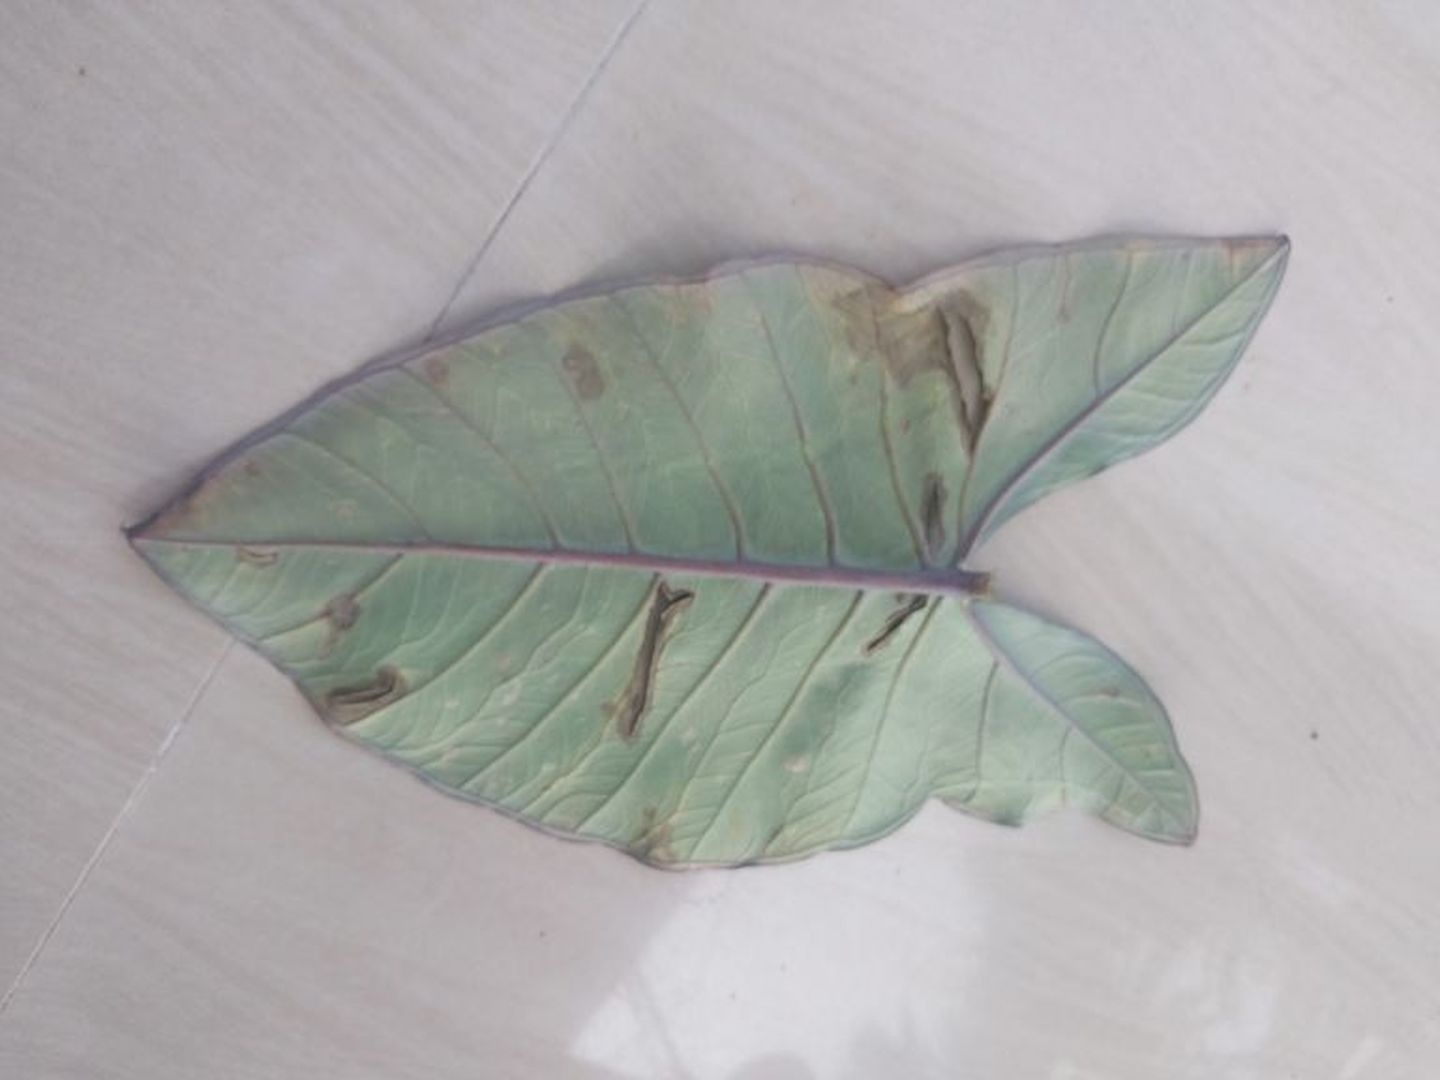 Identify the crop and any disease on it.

taro, leaf blight
